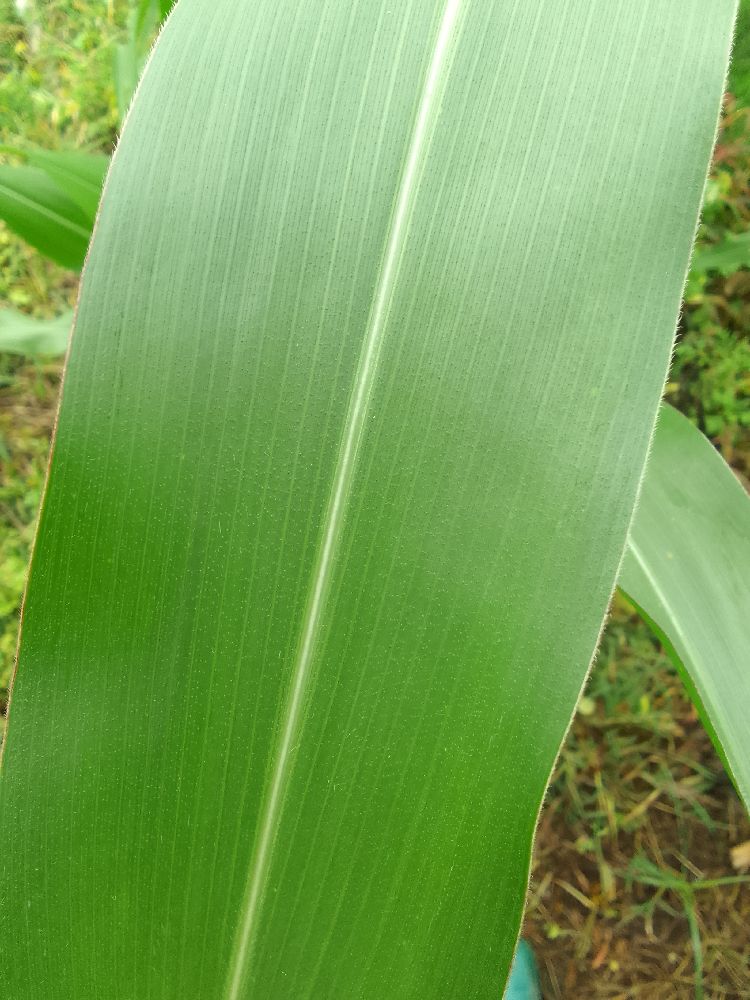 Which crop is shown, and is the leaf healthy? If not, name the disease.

maize, healthy
